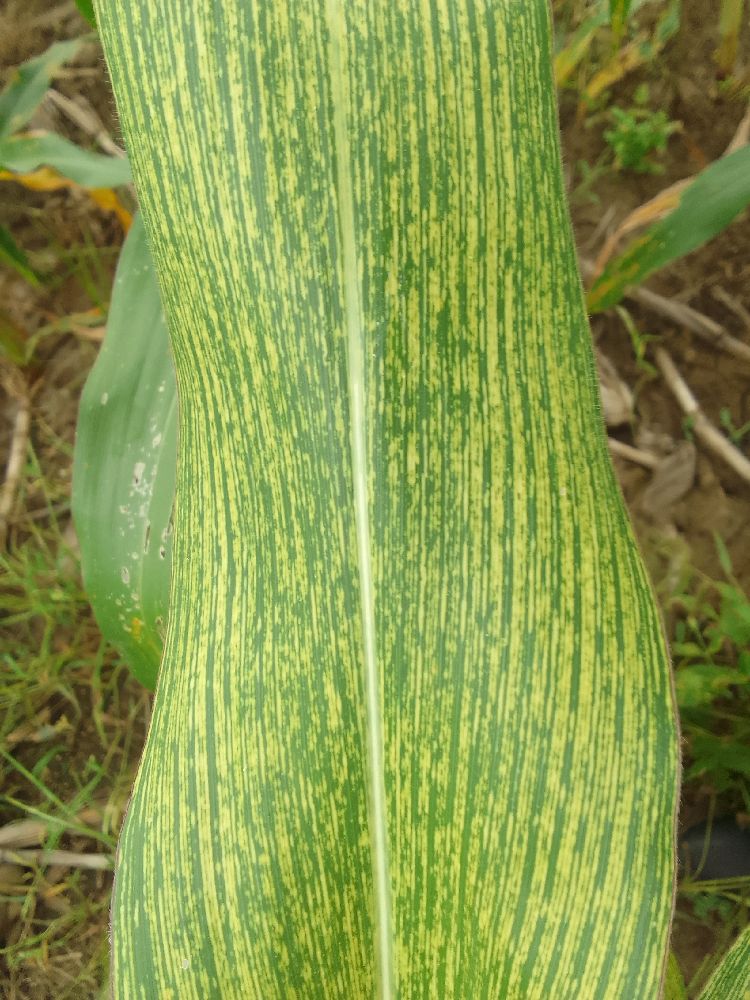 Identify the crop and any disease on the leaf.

maize, maize streak virus
